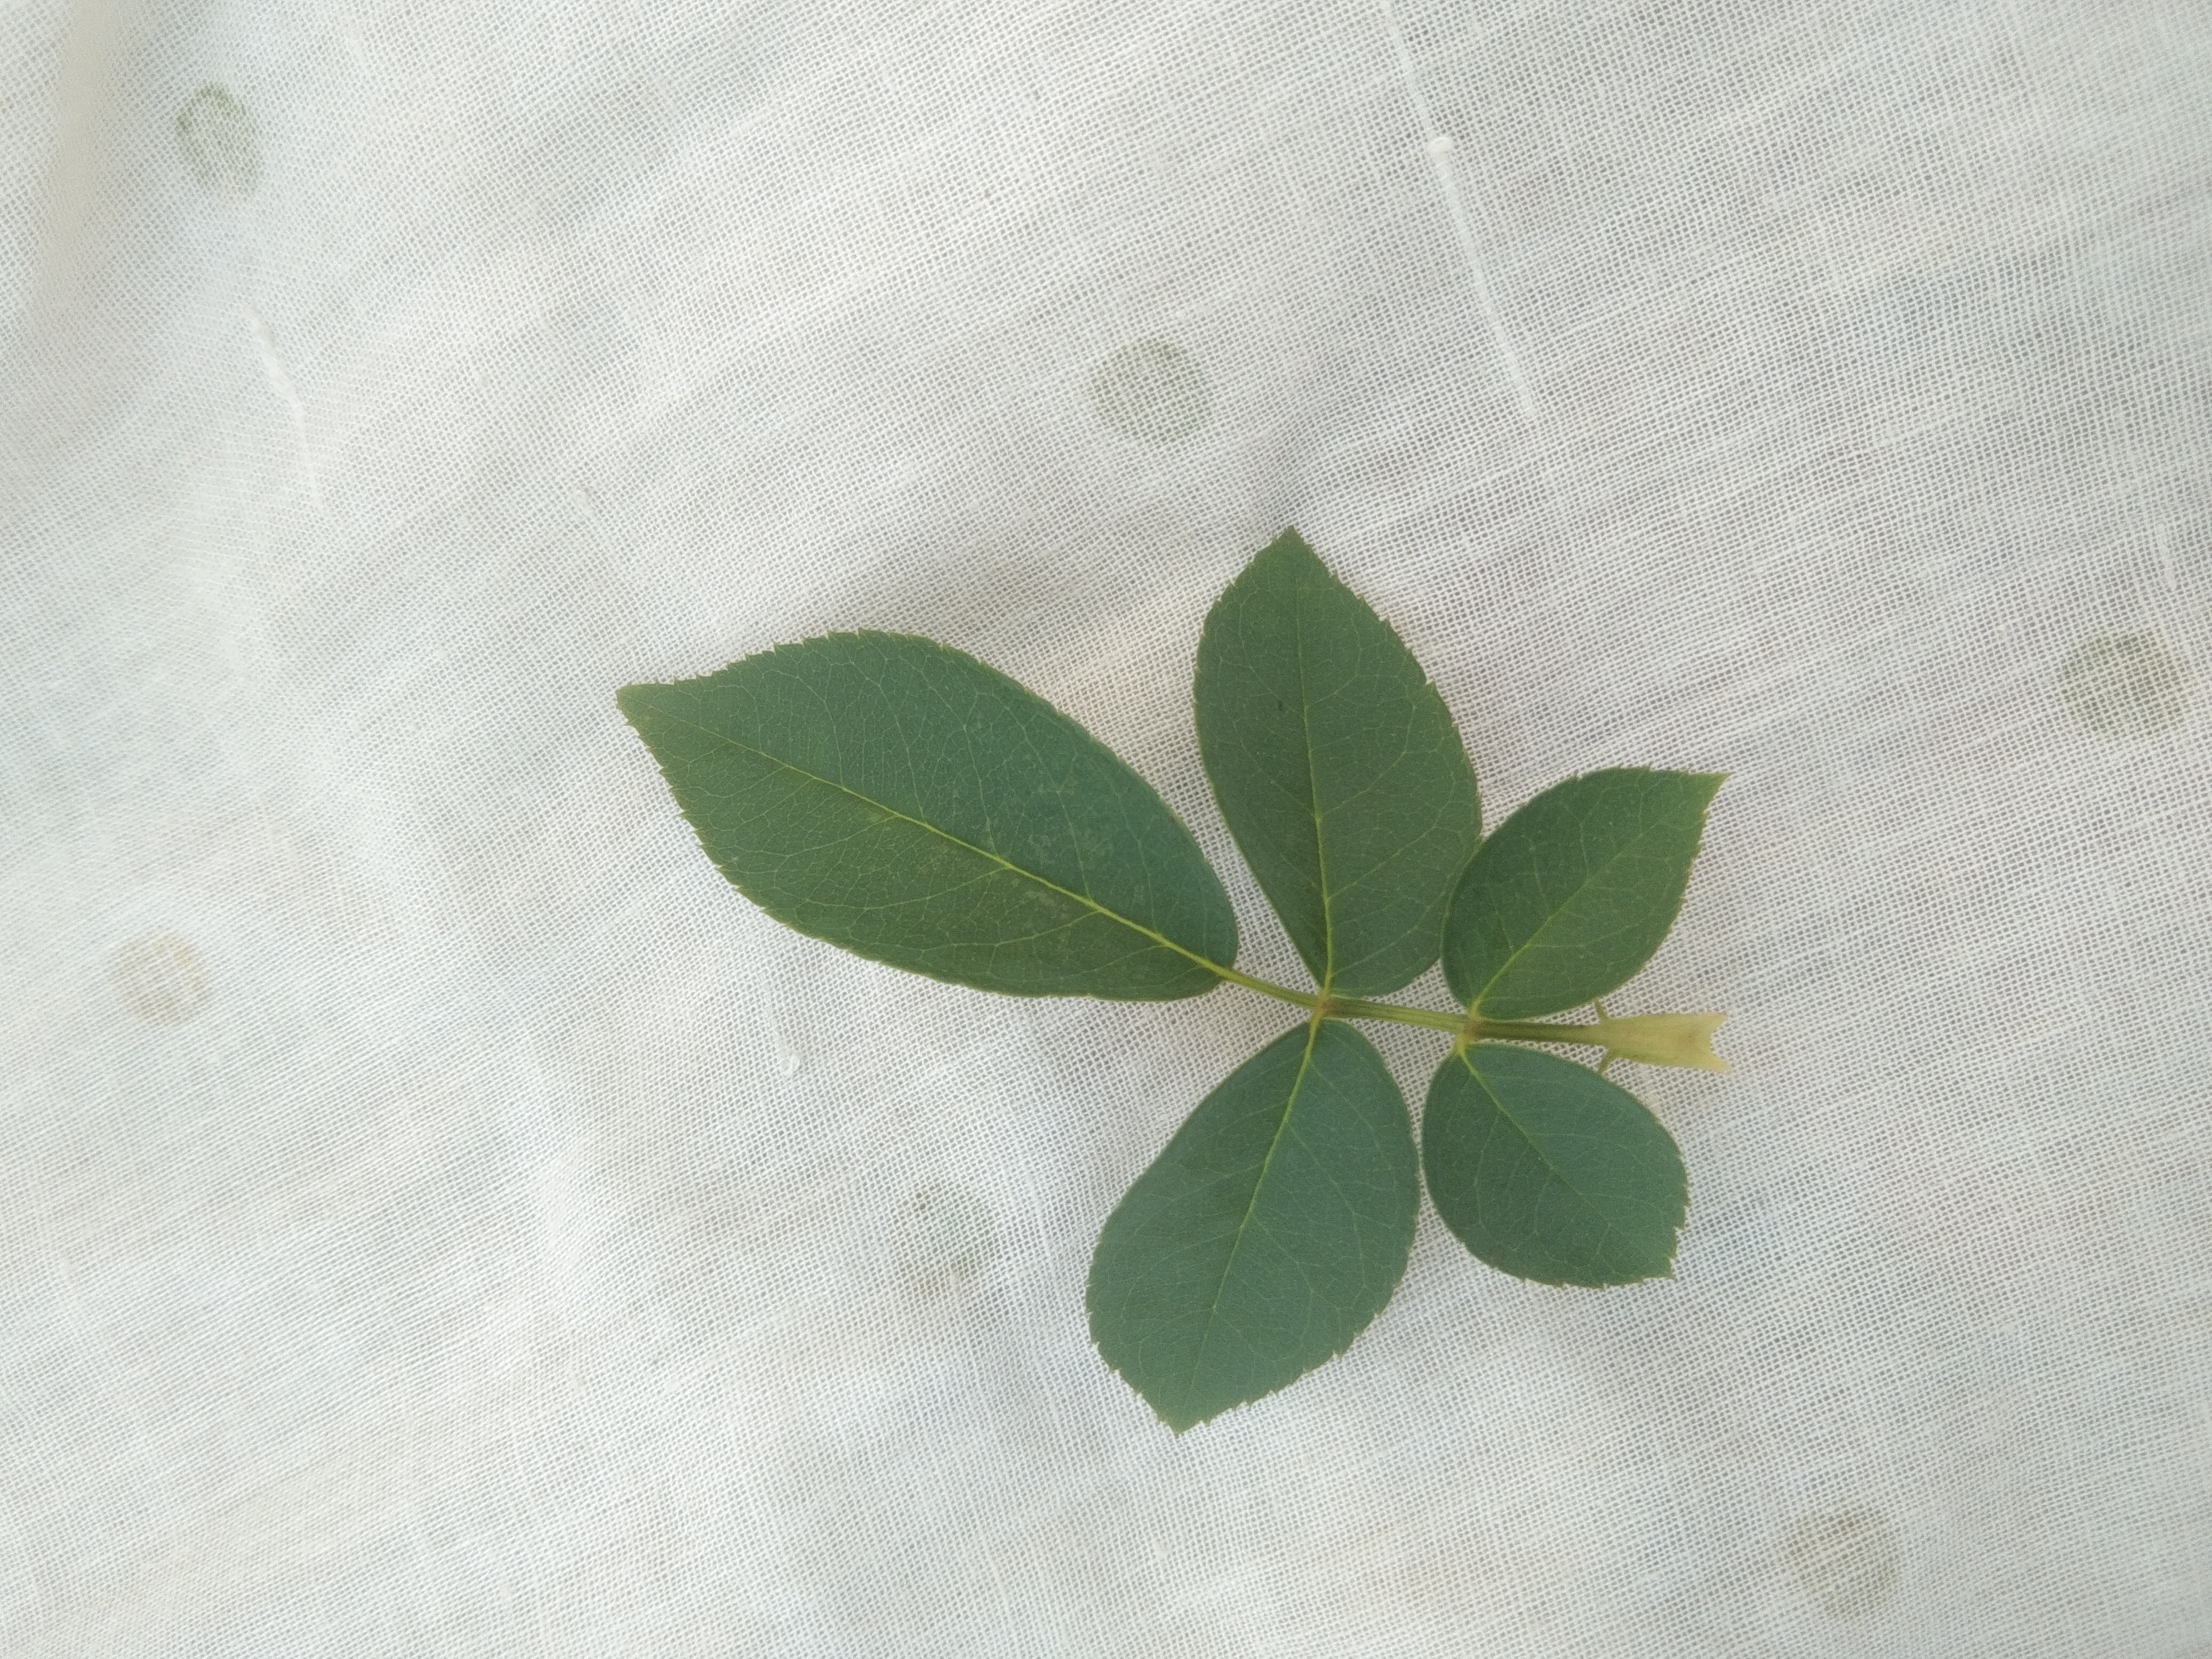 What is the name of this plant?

rose
